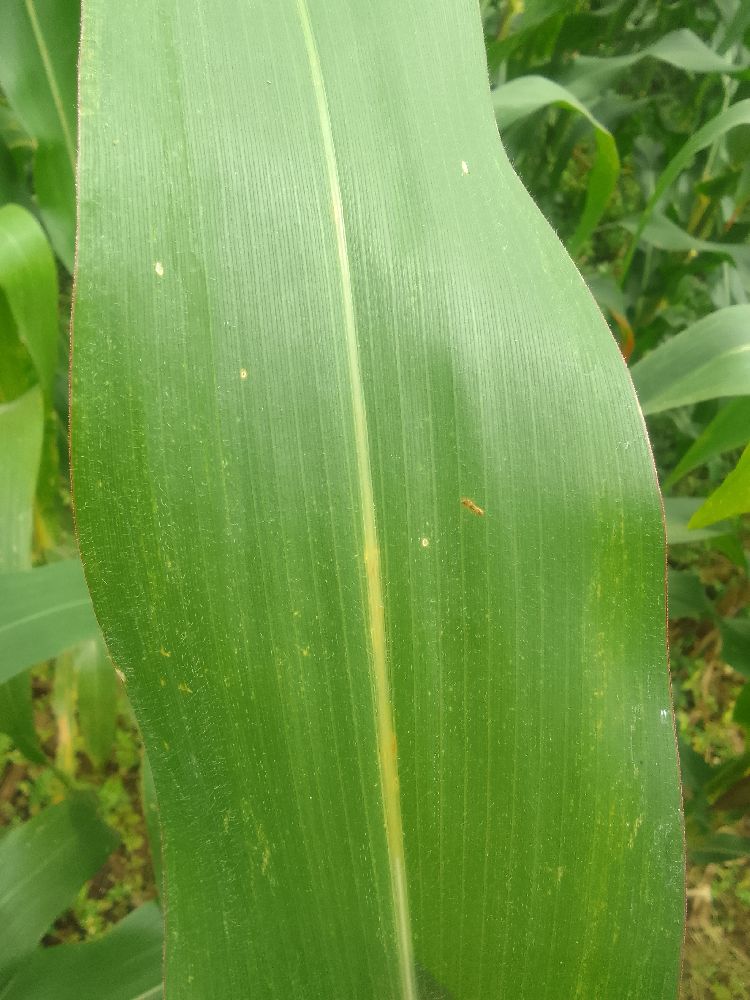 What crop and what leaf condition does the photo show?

maize, healthy
